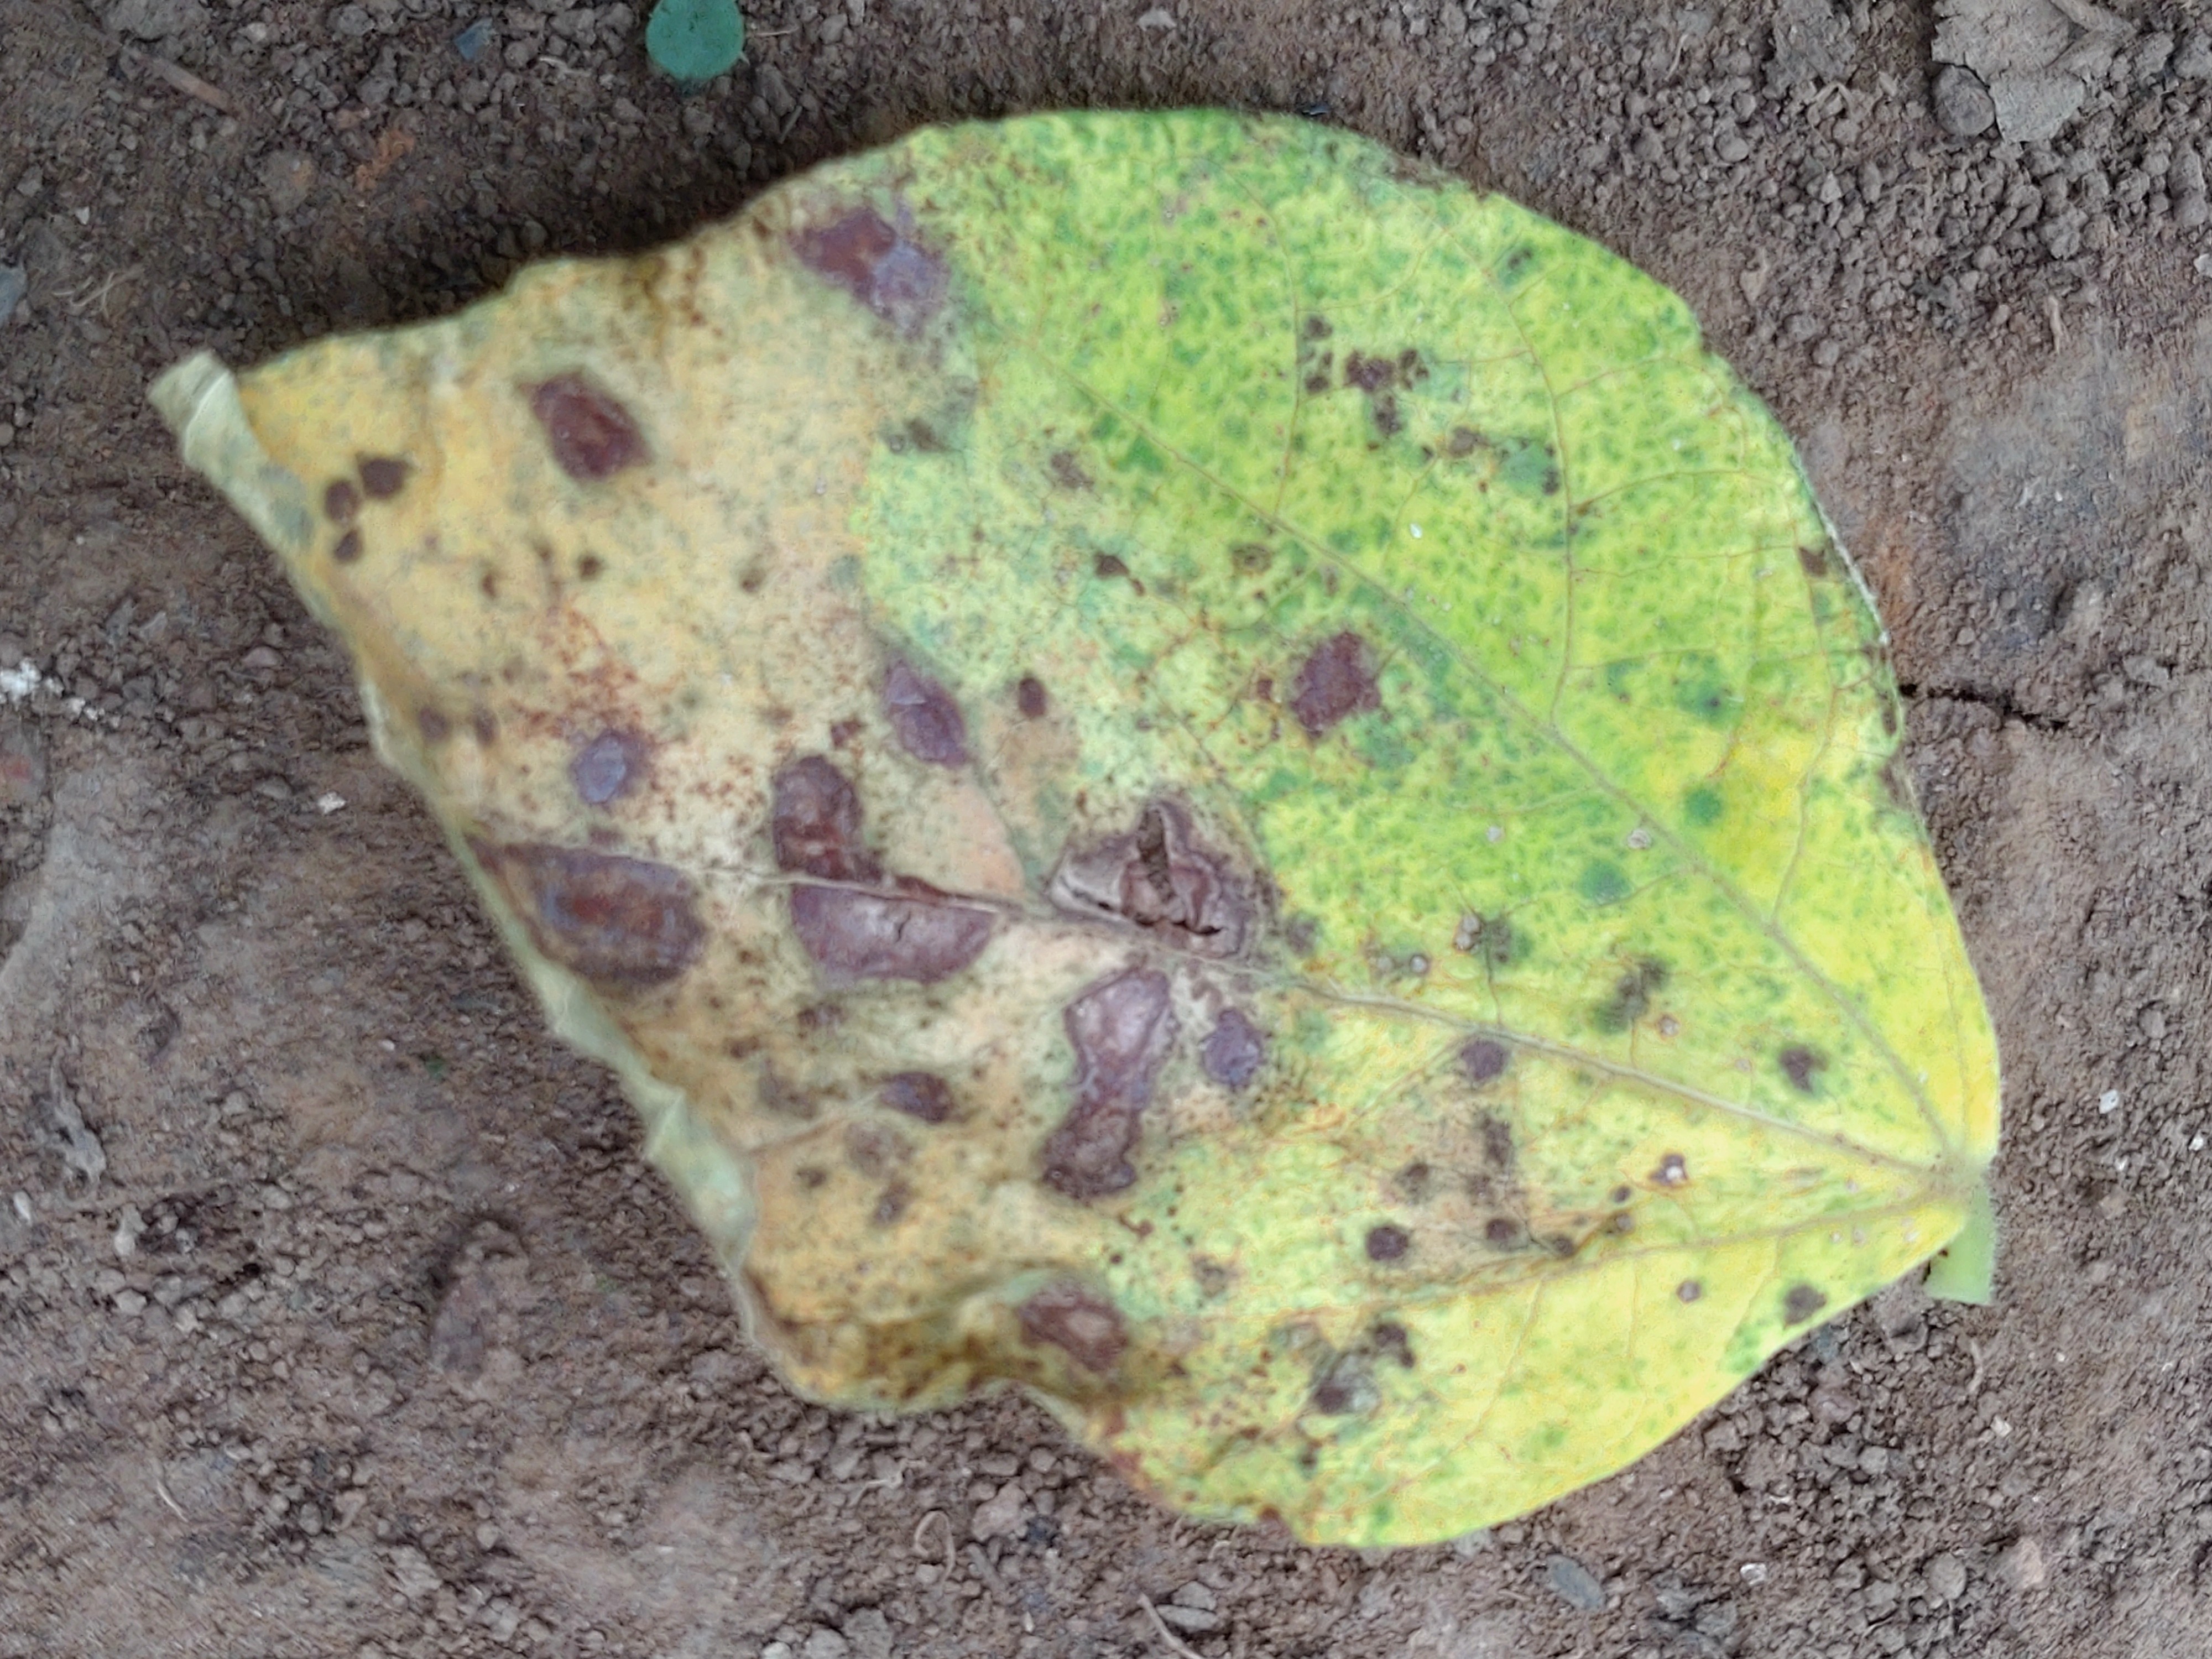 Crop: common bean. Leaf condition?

anthracnose
